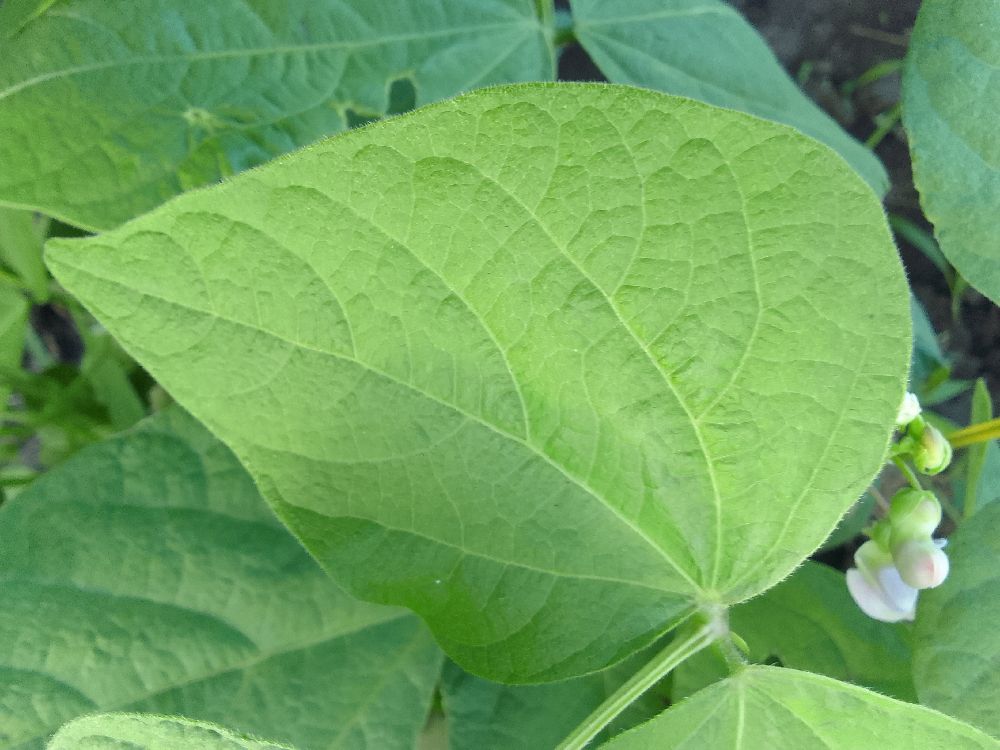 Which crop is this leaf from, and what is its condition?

common bean, healthy
